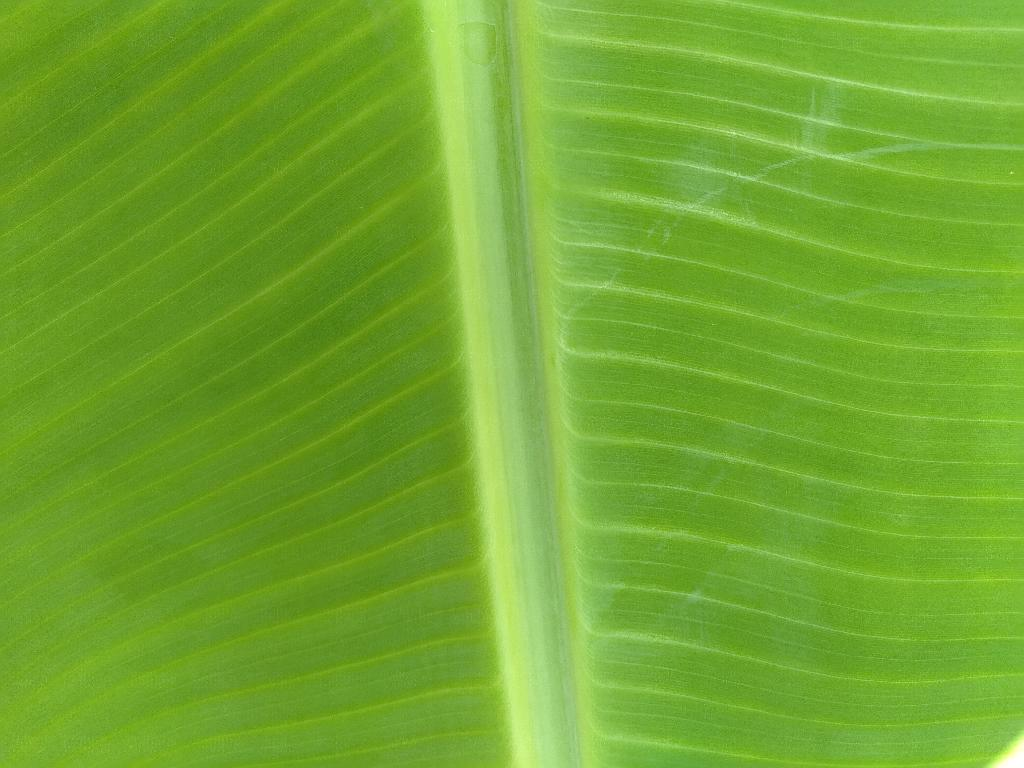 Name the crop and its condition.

banana, healthy
